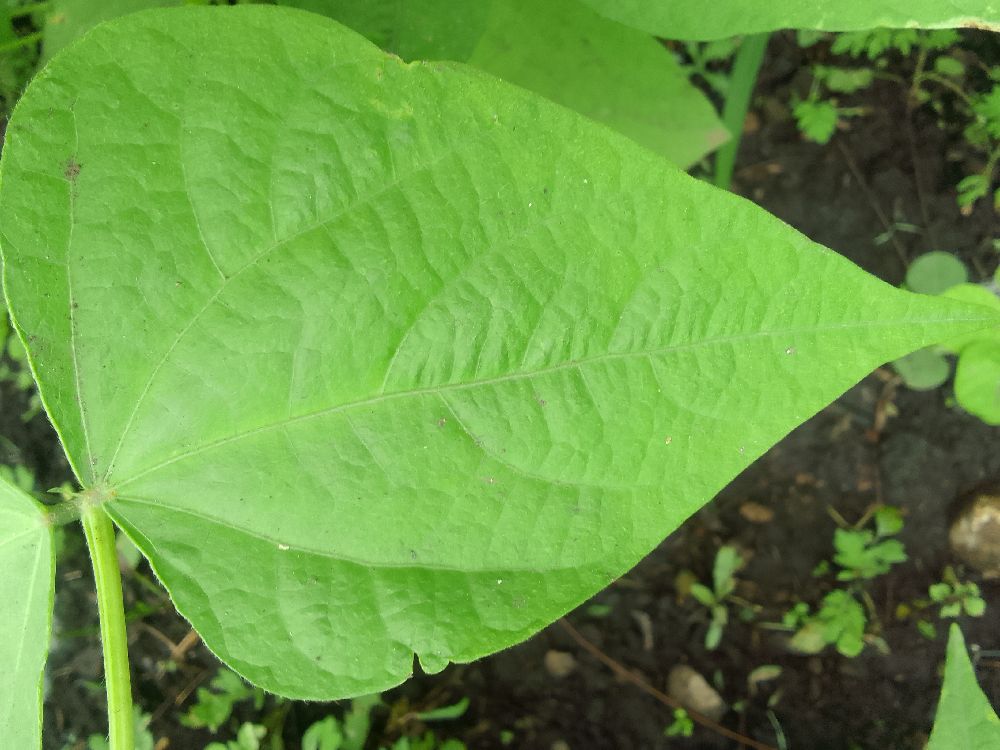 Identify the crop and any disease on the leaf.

common bean, healthy
